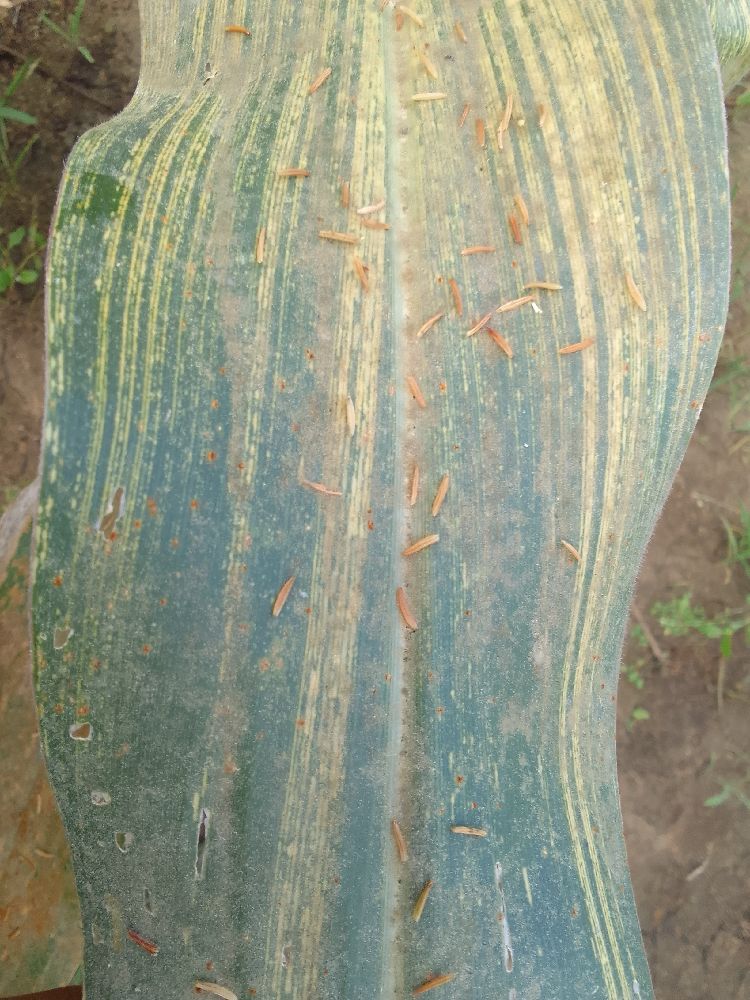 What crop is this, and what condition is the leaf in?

maize, maize streak virus
